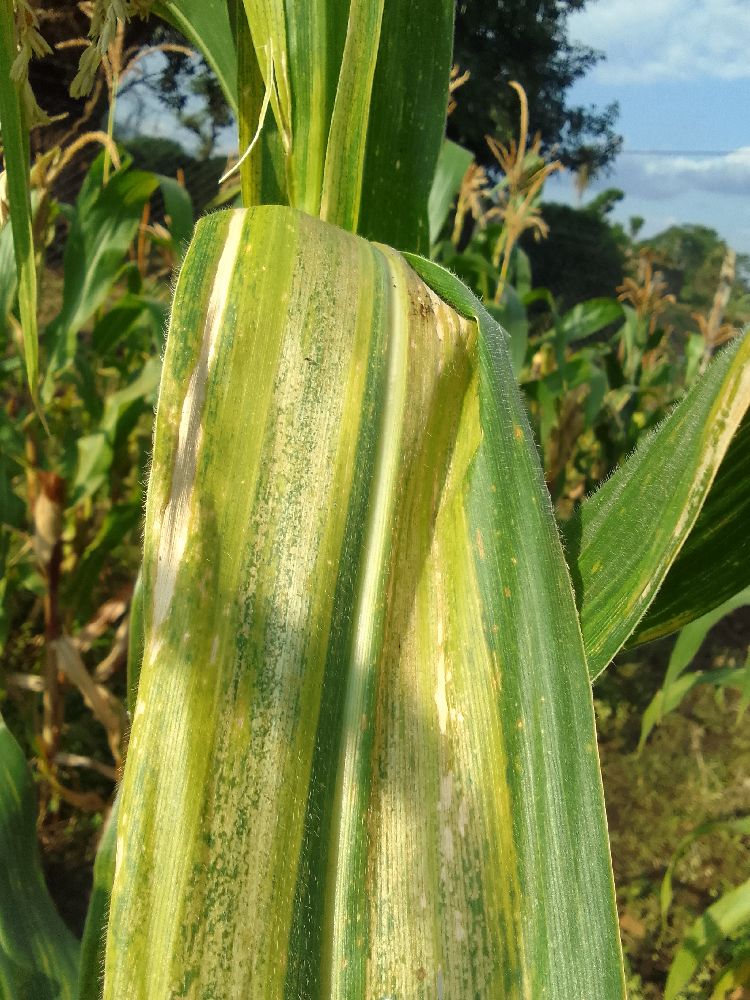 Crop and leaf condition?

maize, maize lethal necrosis
